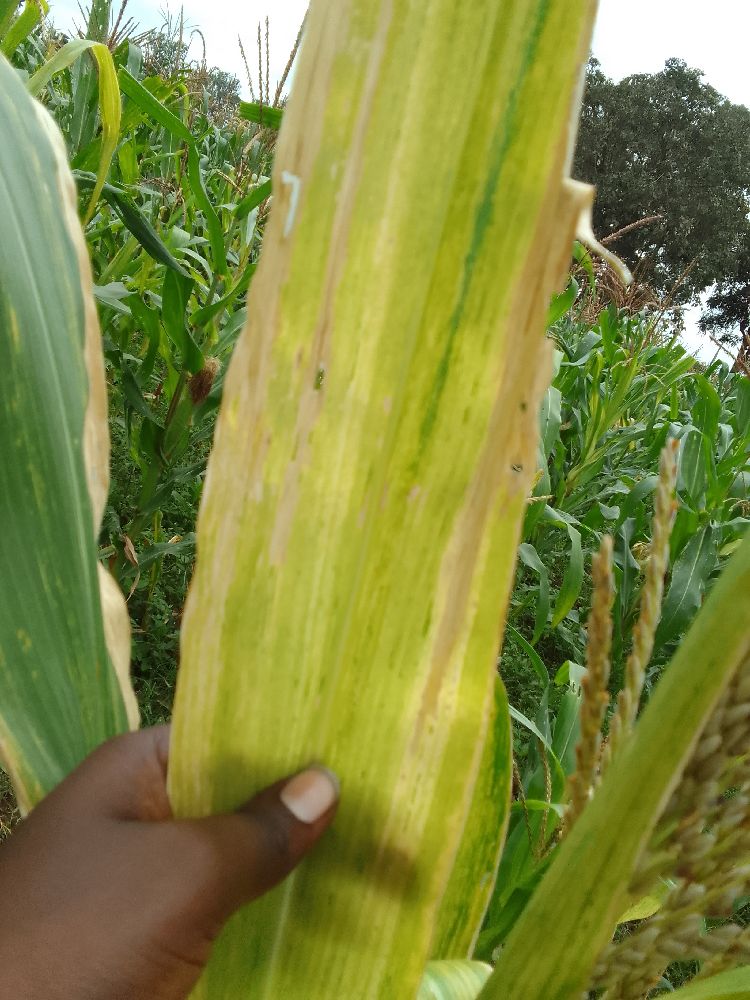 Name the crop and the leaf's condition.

maize, maize lethal necrosis
